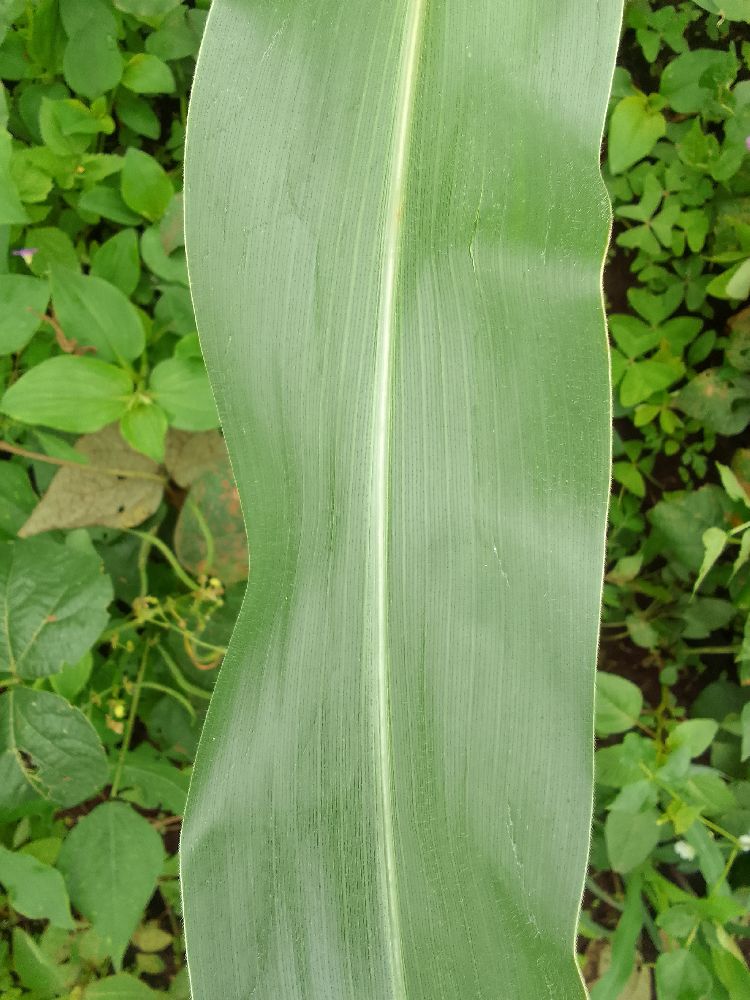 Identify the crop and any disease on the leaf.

maize, healthy
